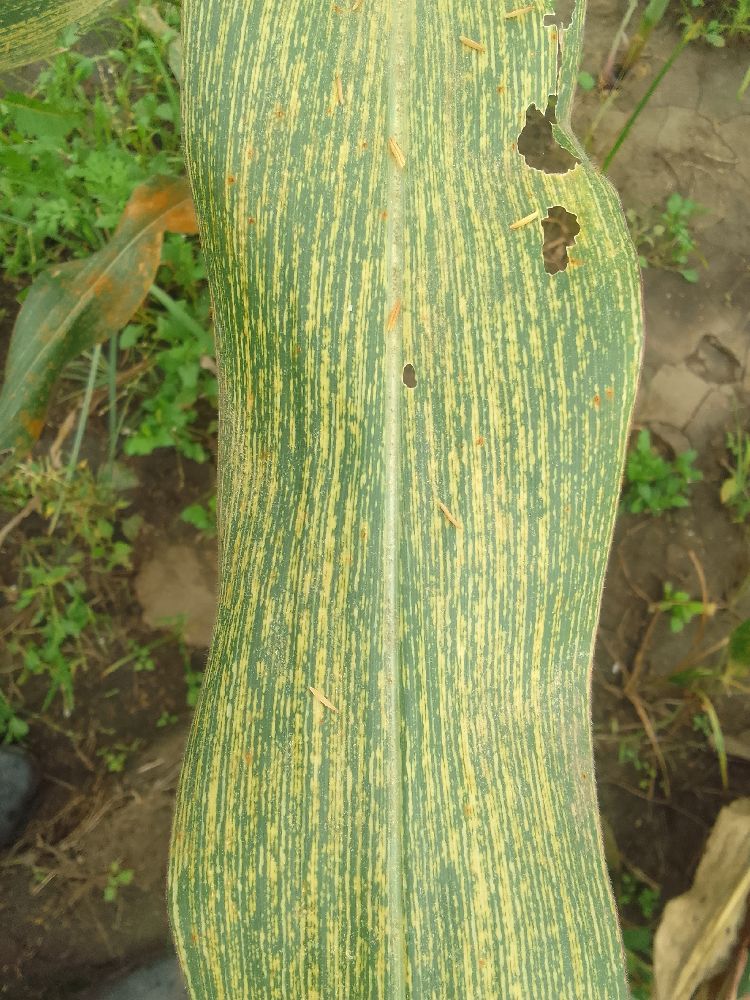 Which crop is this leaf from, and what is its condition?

maize, maize streak virus
